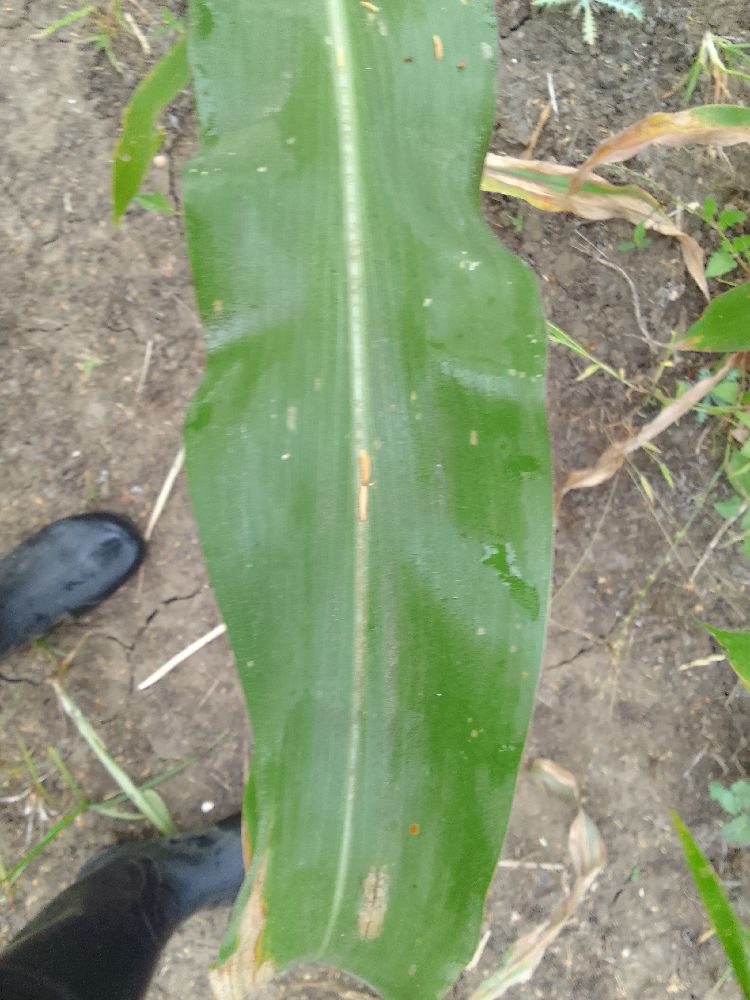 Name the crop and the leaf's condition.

maize, healthy
